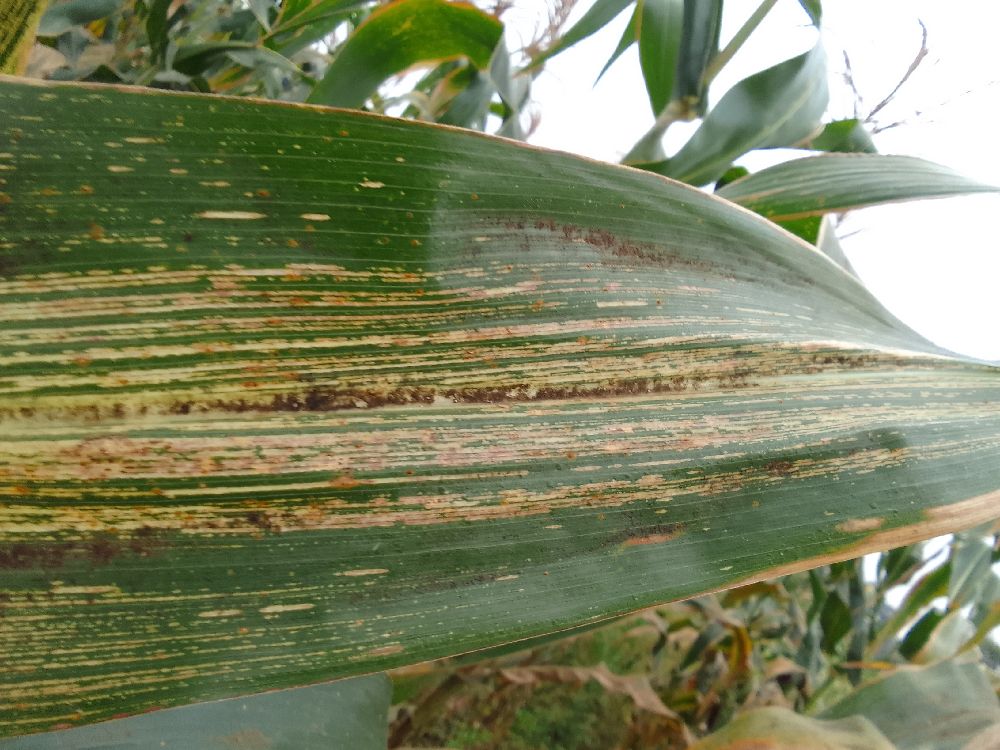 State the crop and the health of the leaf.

maize, maize streak virus
